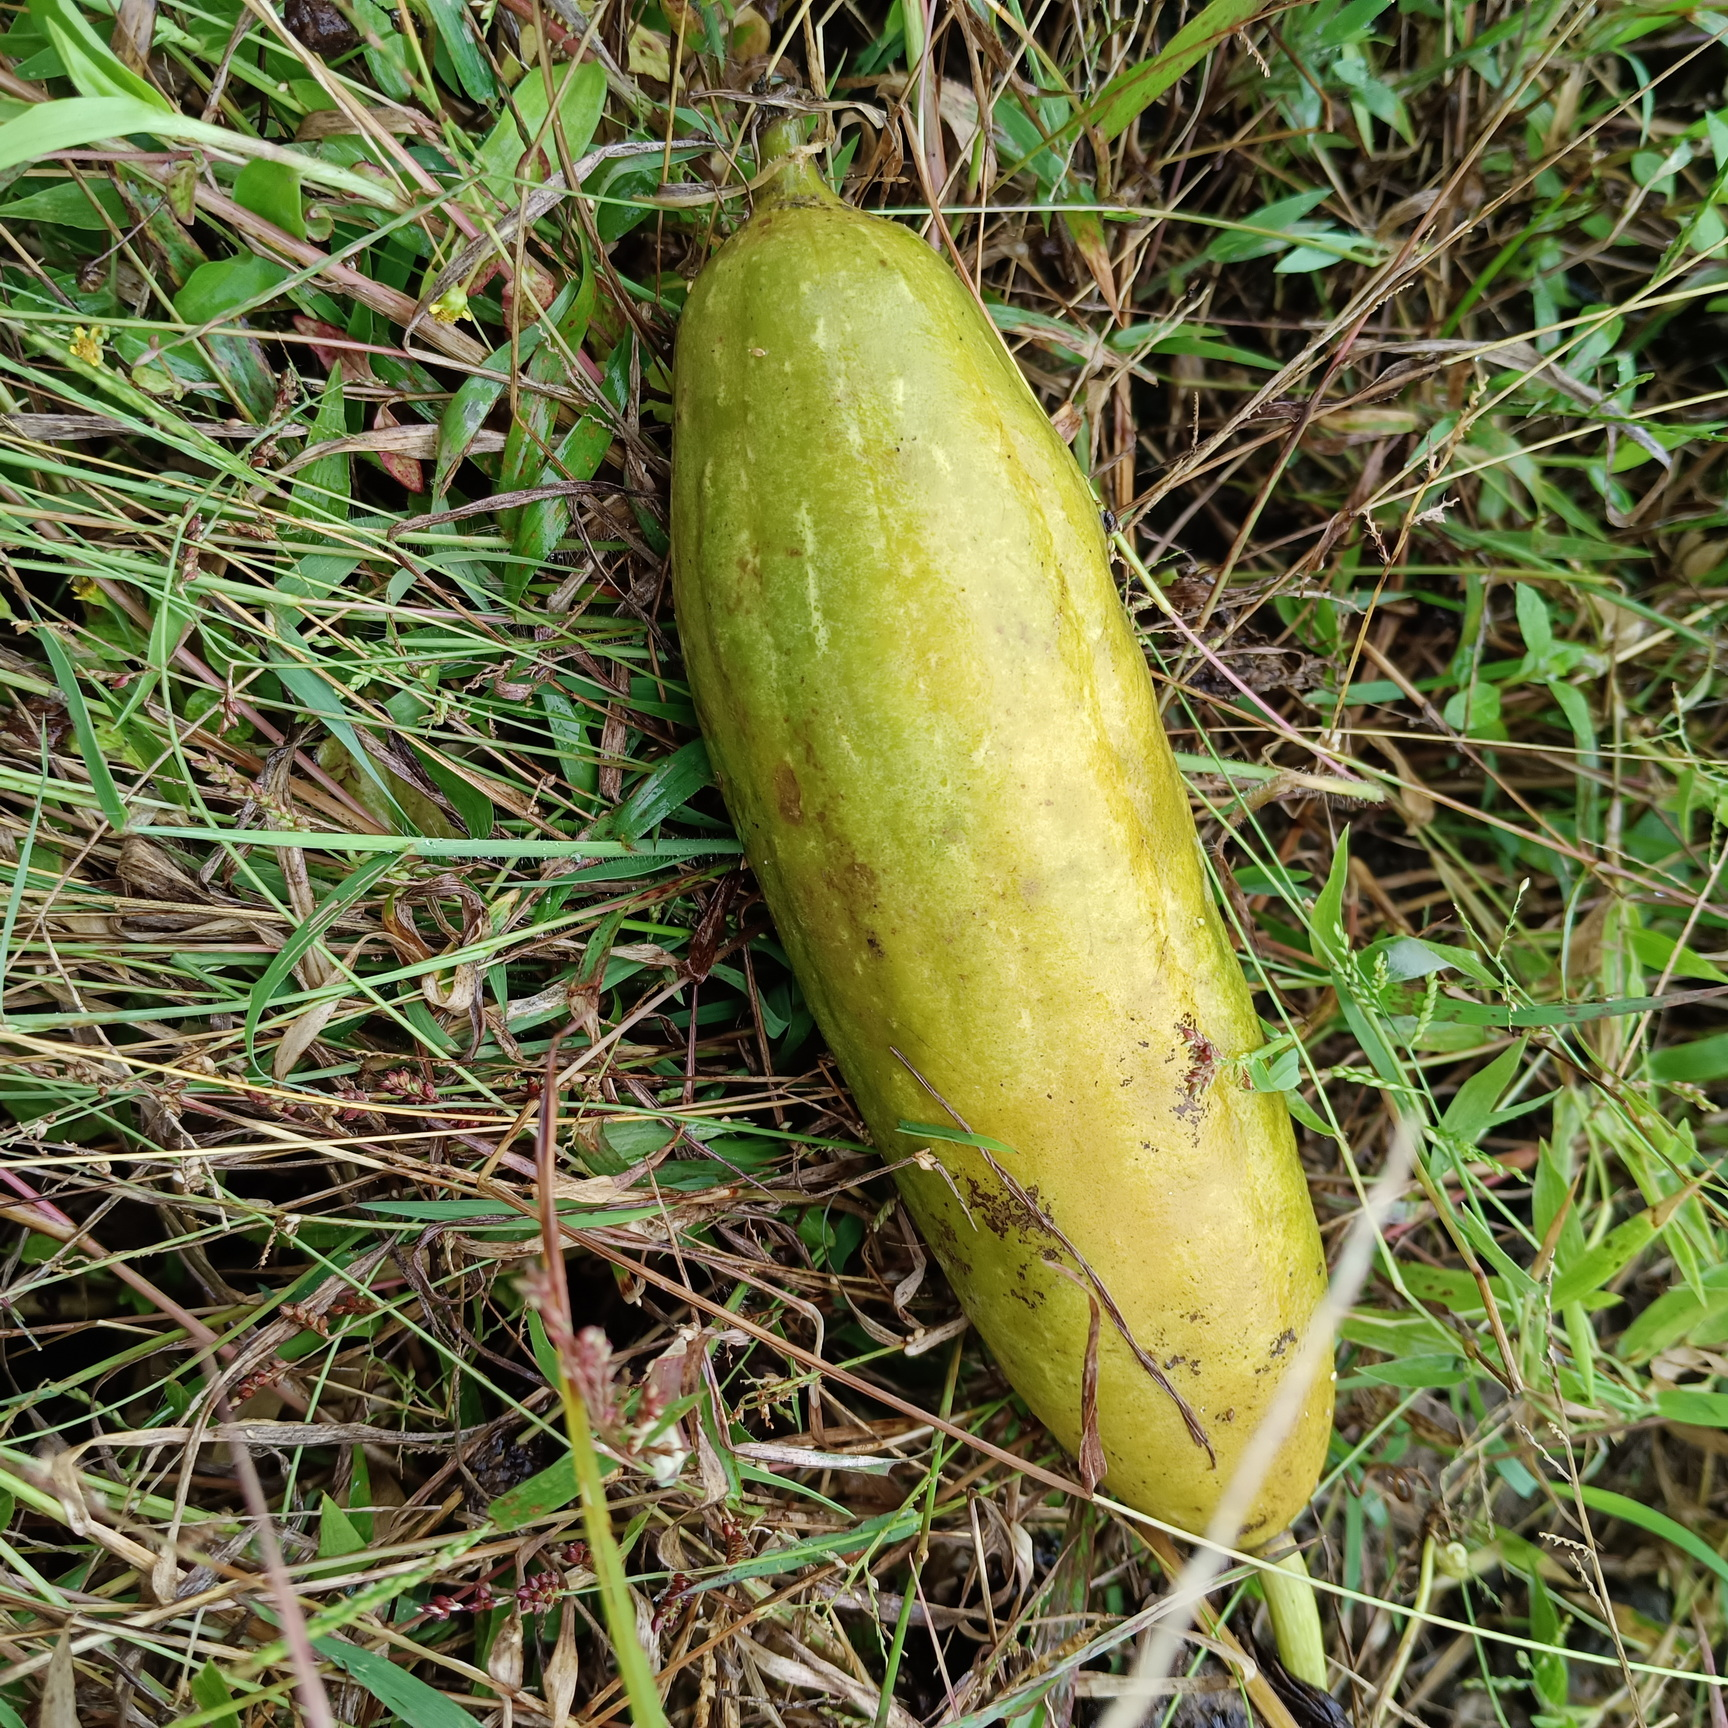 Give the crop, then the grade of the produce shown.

luffa, faulty
